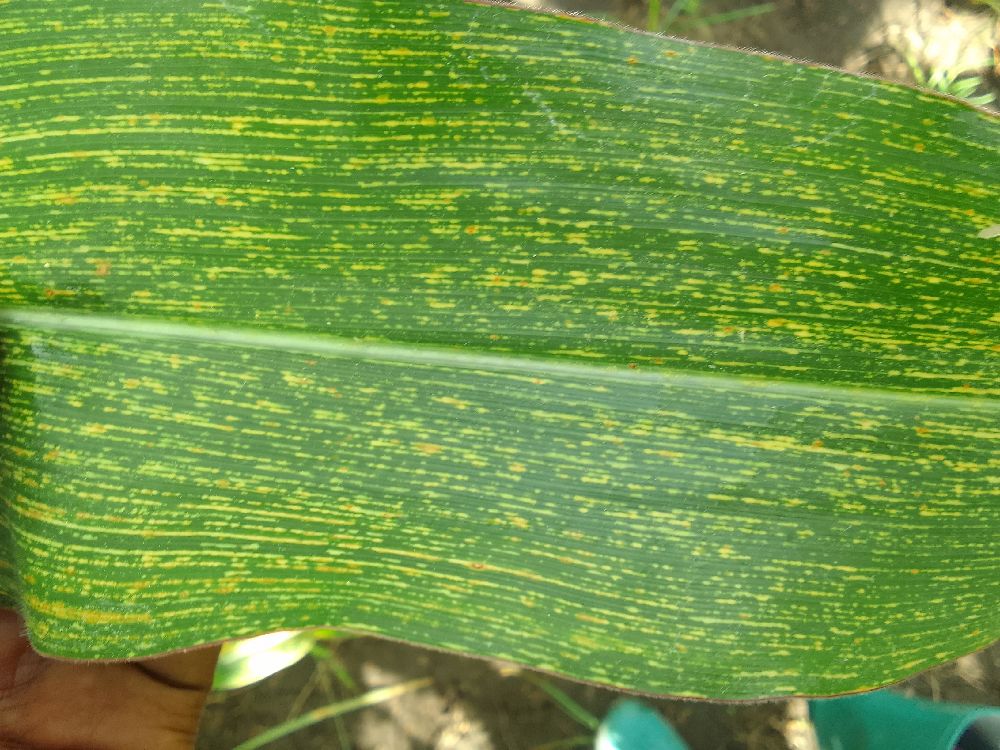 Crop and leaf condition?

maize, maize streak virus
